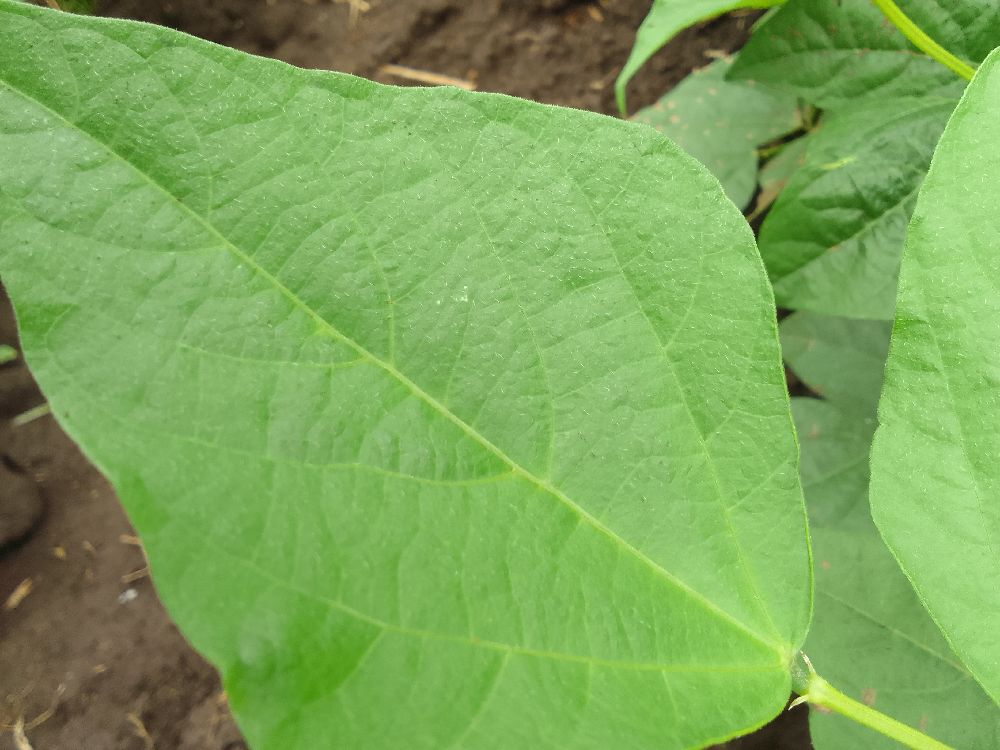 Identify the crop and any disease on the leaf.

common bean, healthy
